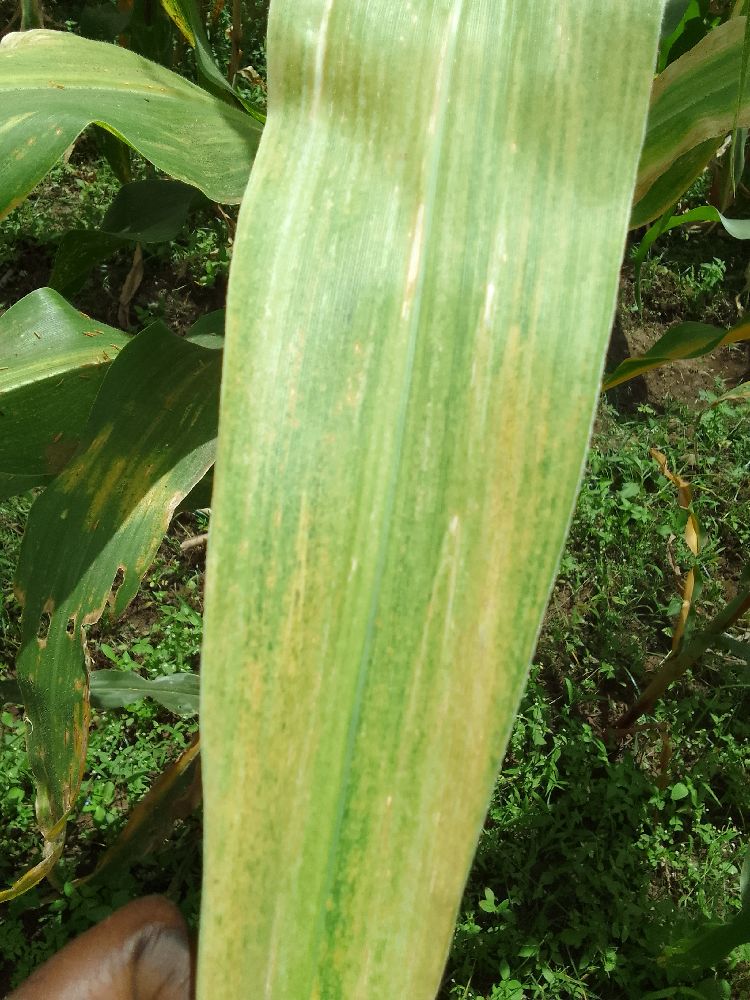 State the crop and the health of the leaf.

maize, maize lethal necrosis
